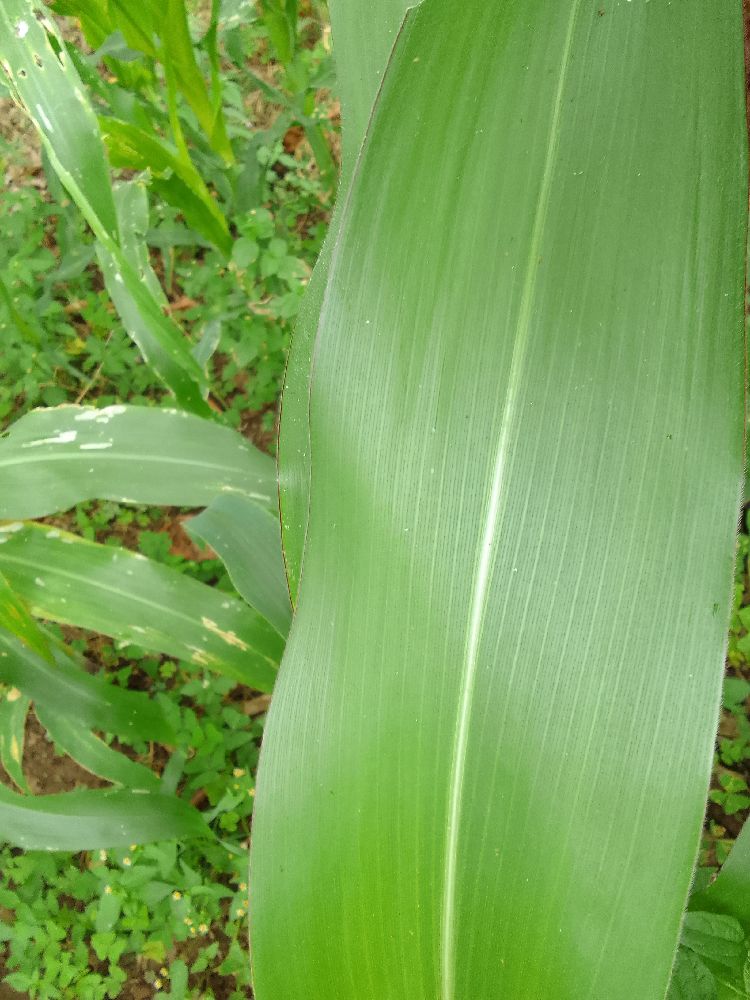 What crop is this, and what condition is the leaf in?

maize, healthy
